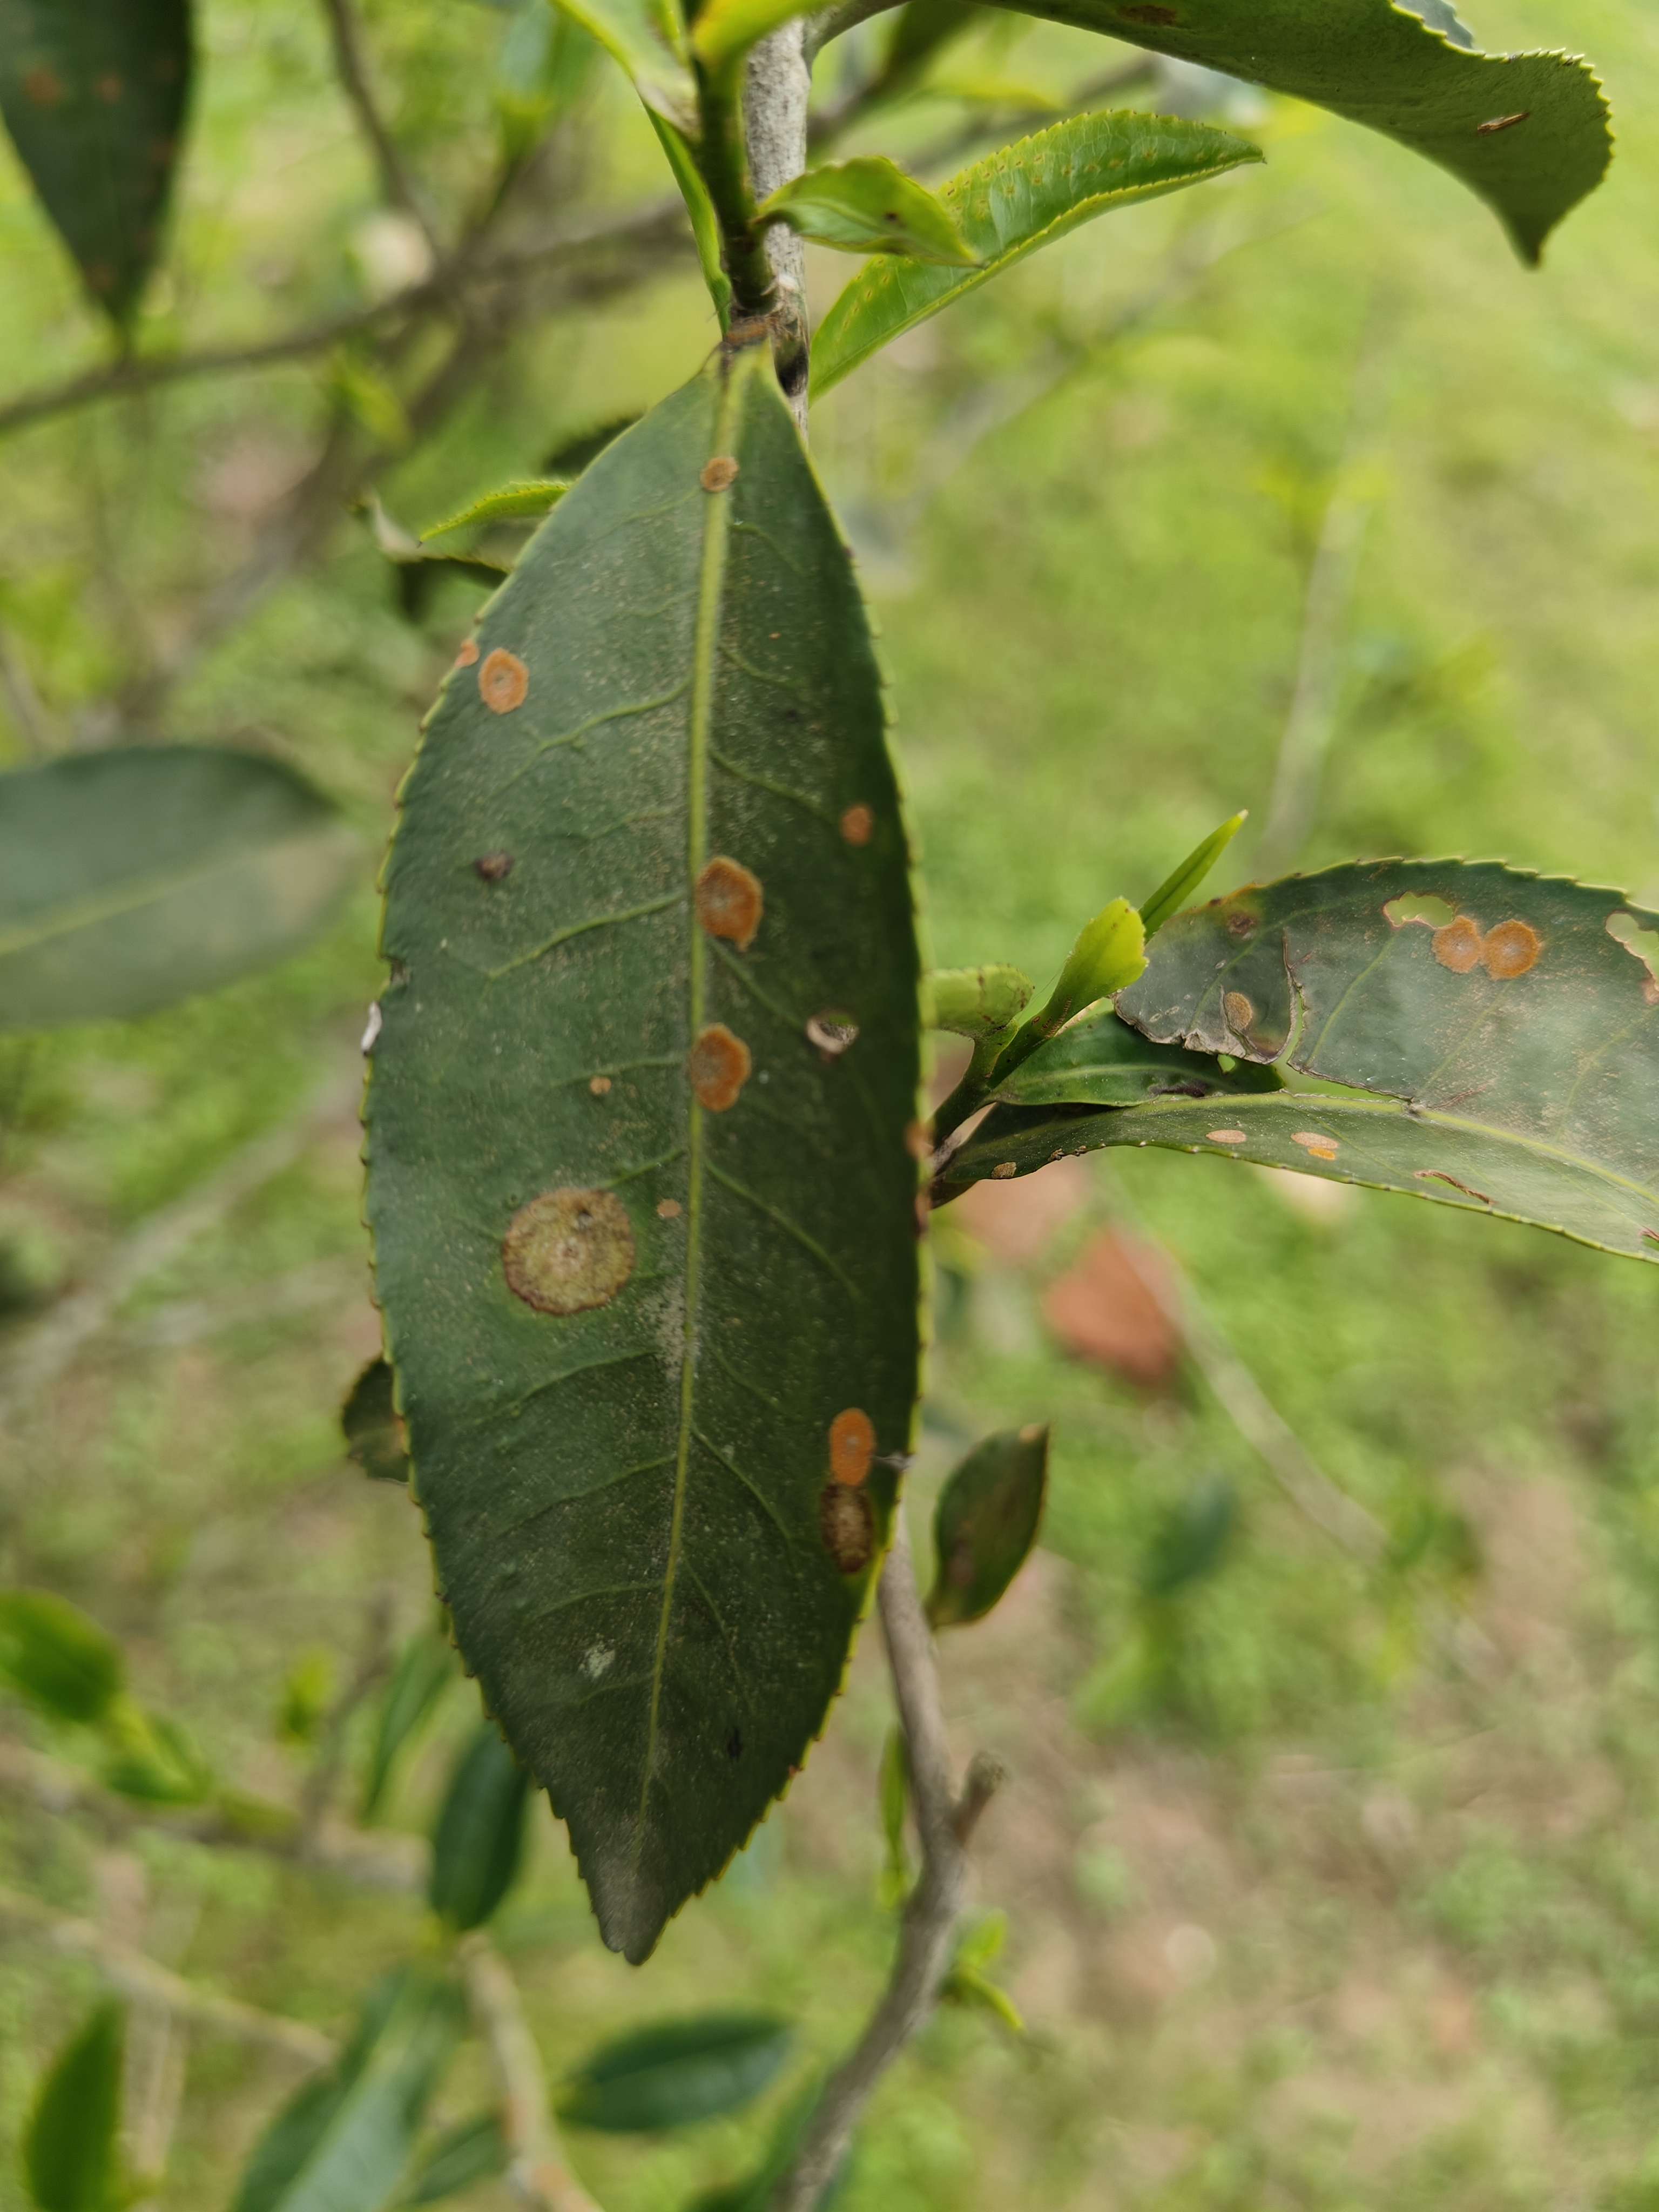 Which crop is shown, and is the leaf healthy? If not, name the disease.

tea, red rust
